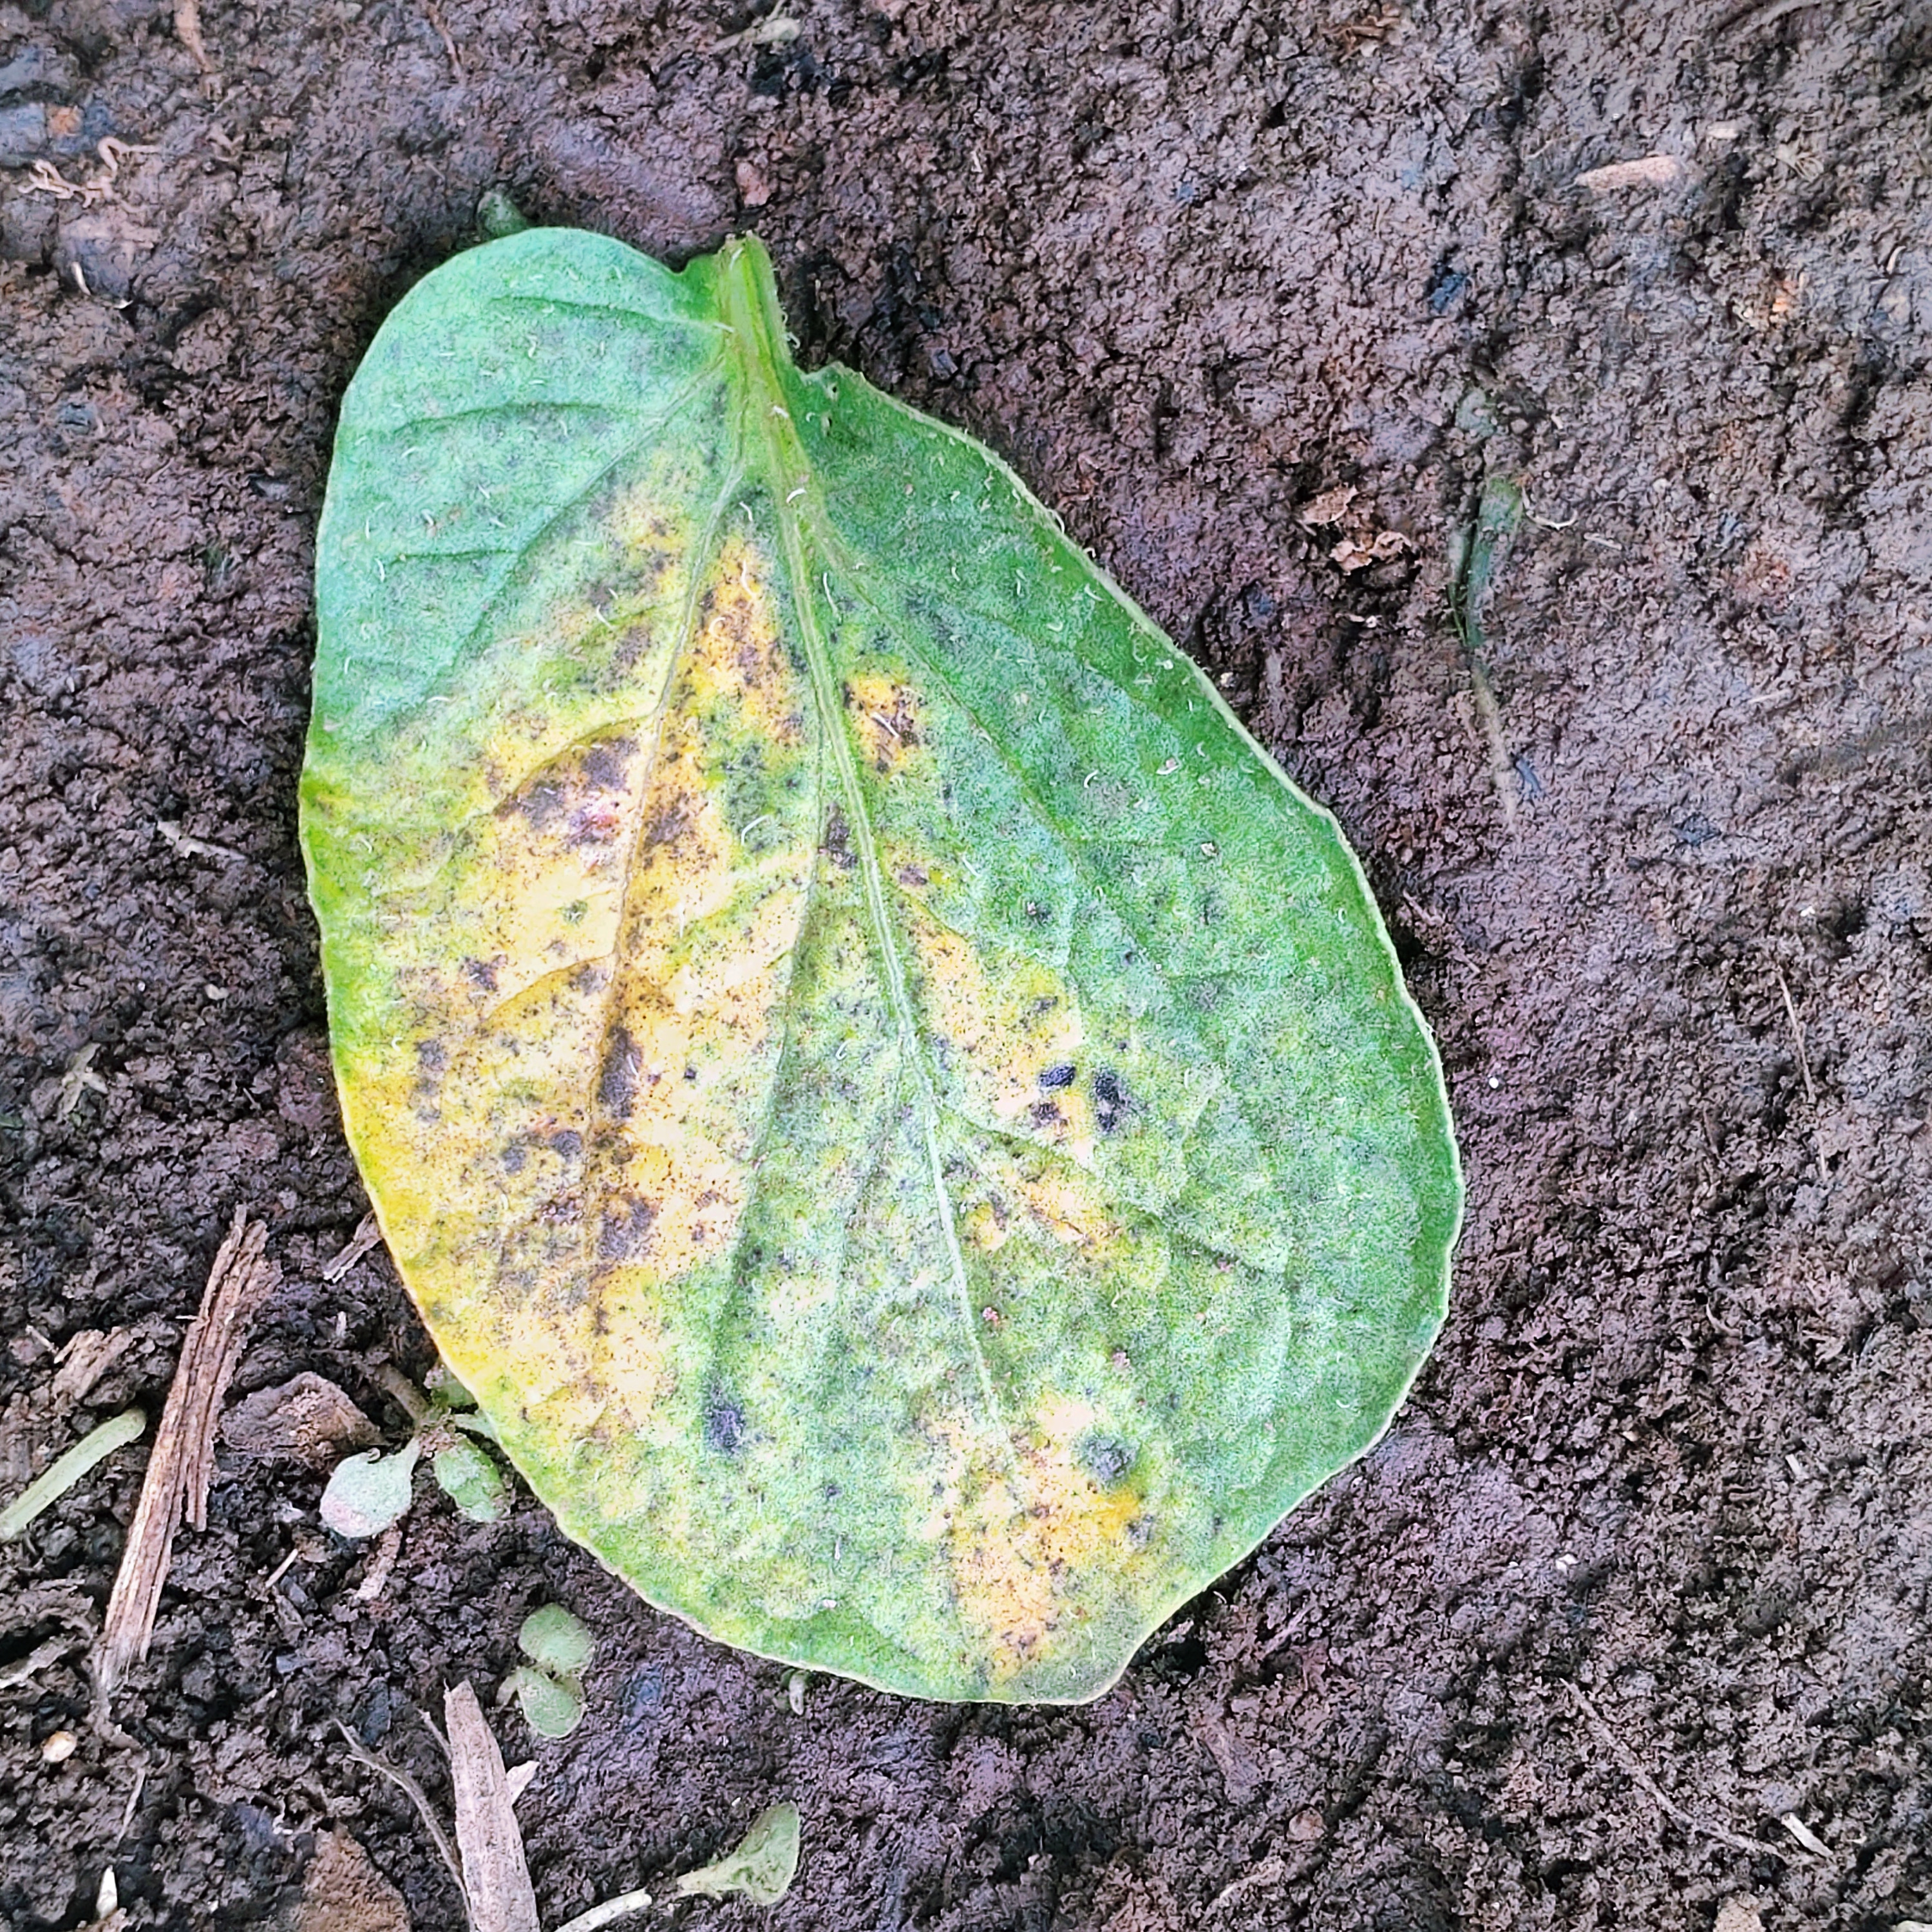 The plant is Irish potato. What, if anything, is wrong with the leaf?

late blight
